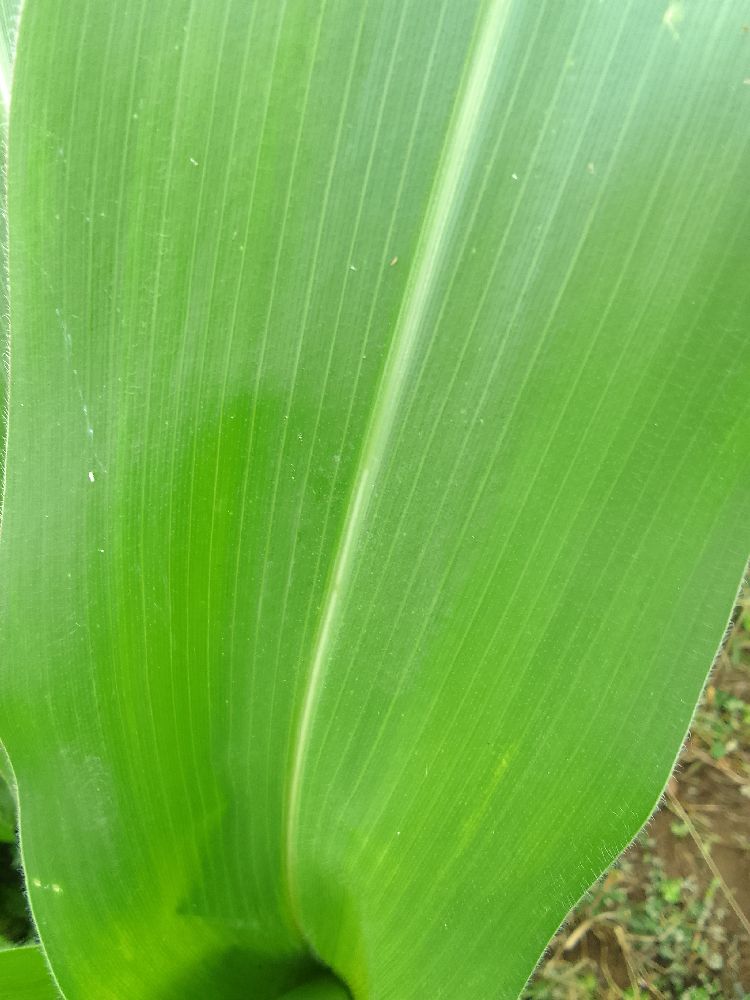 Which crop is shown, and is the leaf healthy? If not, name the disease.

maize, healthy
